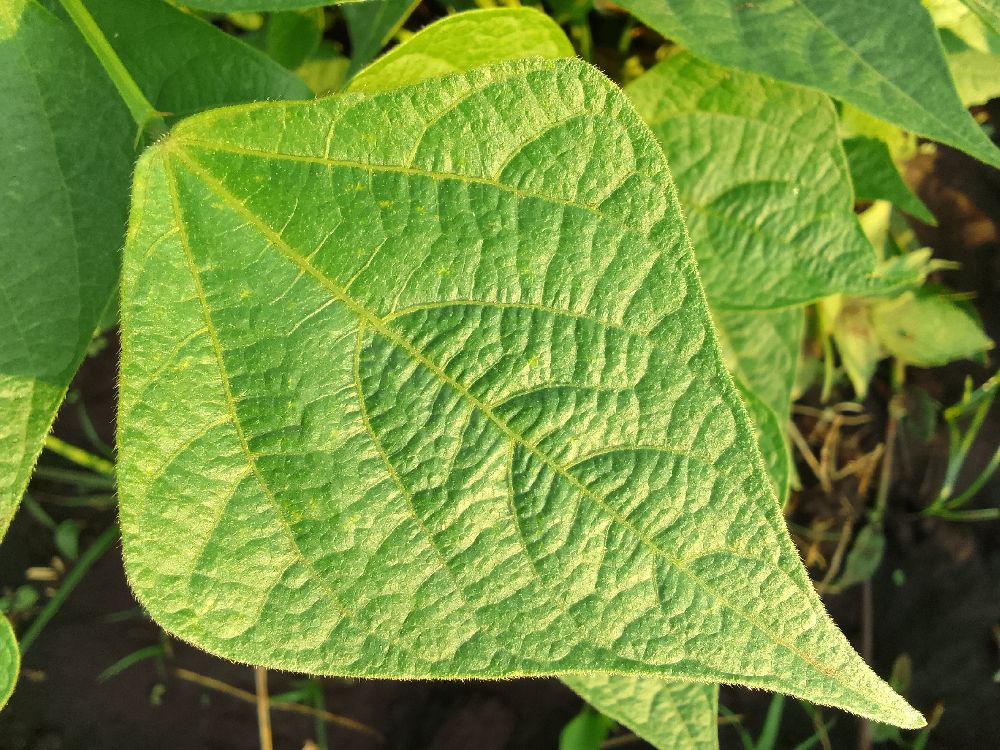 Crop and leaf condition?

common bean, healthy
